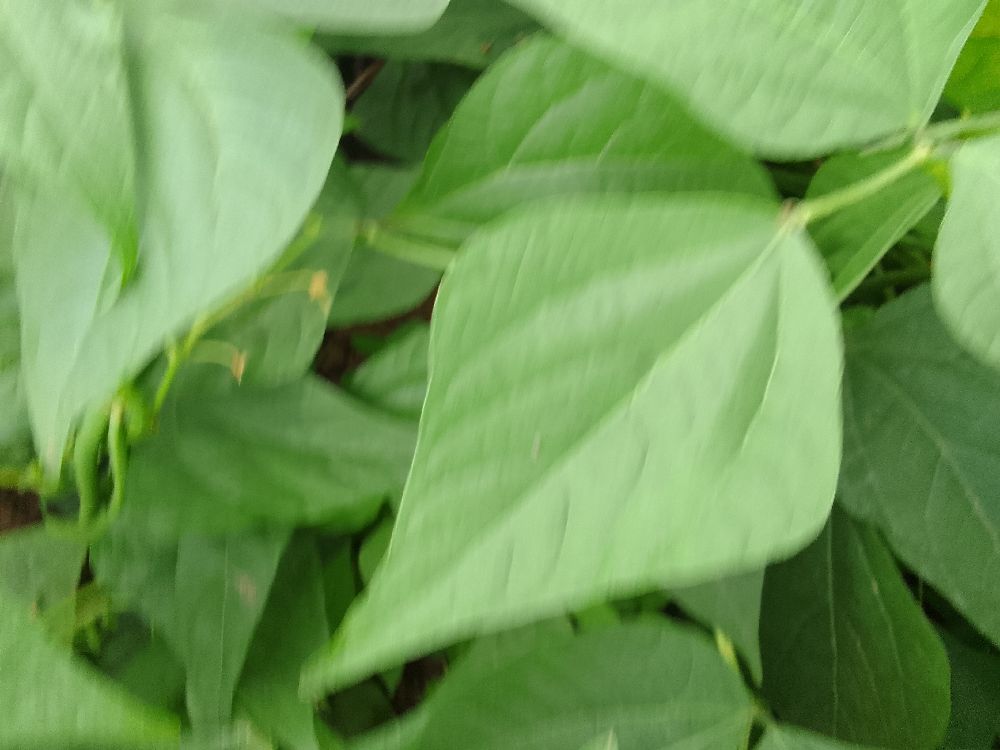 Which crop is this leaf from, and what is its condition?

common bean, healthy
